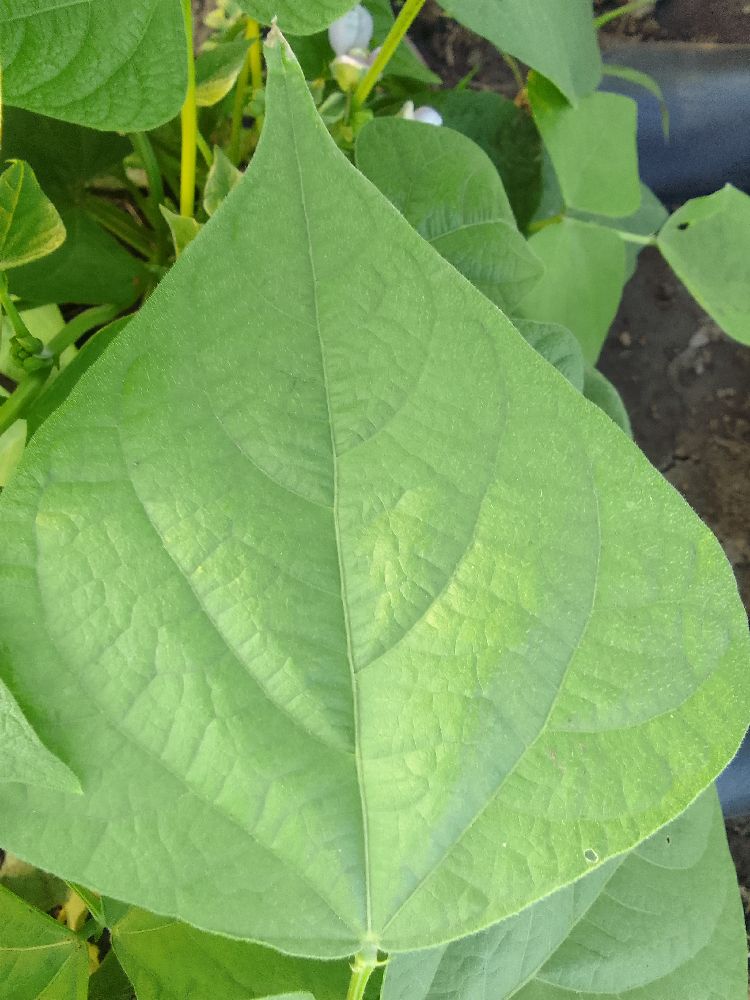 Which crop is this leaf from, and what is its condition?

common bean, healthy
